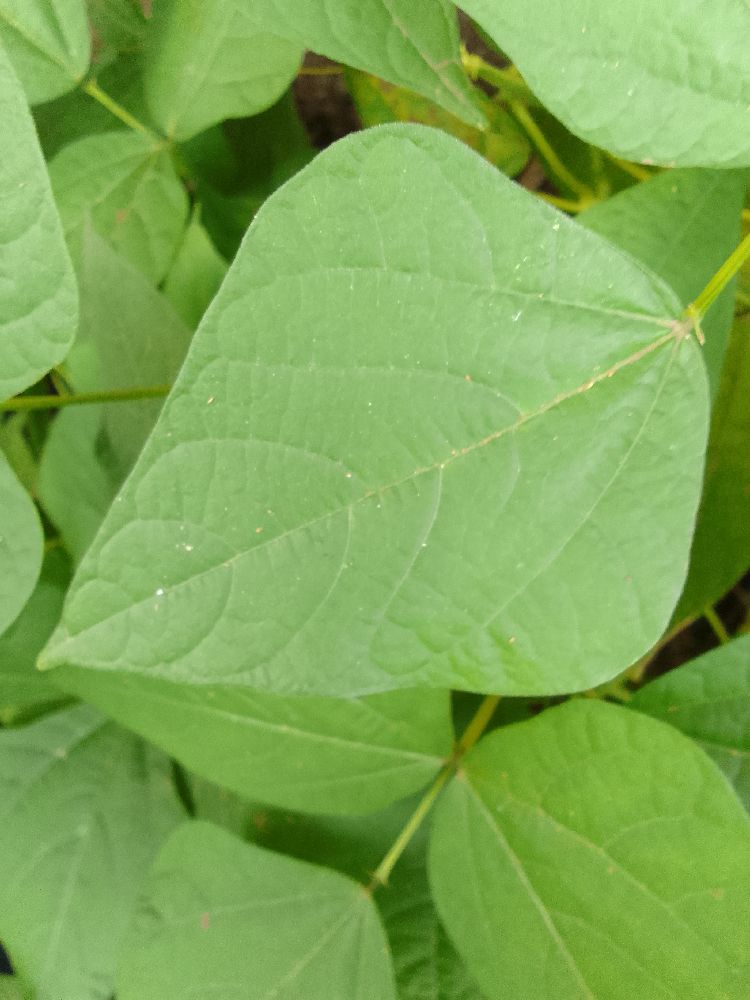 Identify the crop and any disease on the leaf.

common bean, healthy
